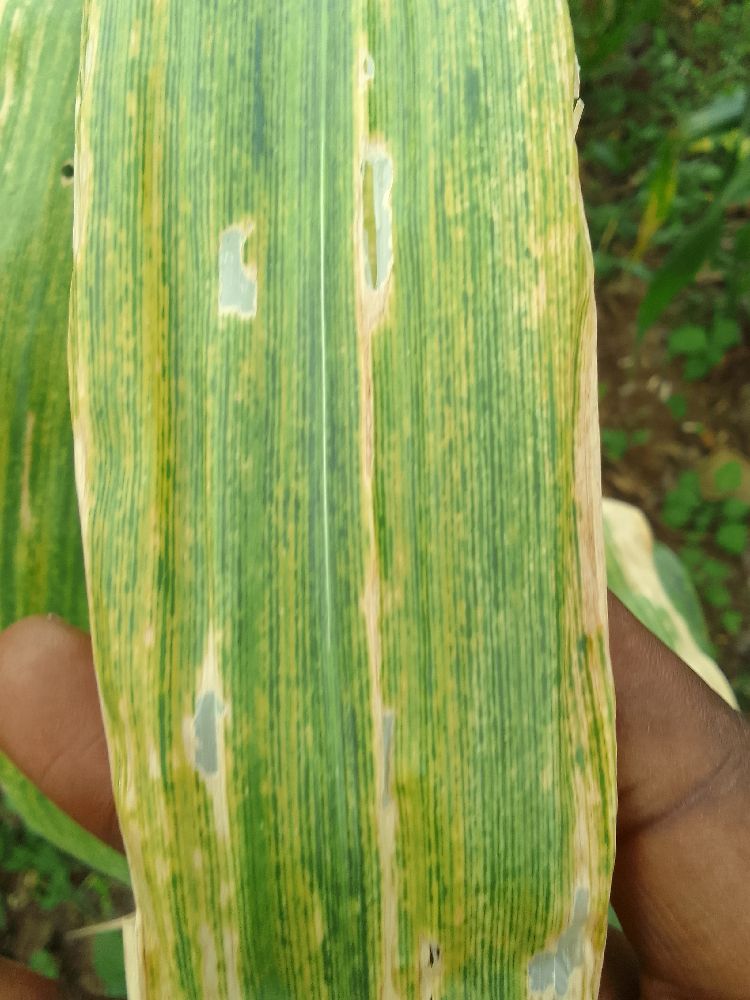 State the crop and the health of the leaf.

maize, maize lethal necrosis
